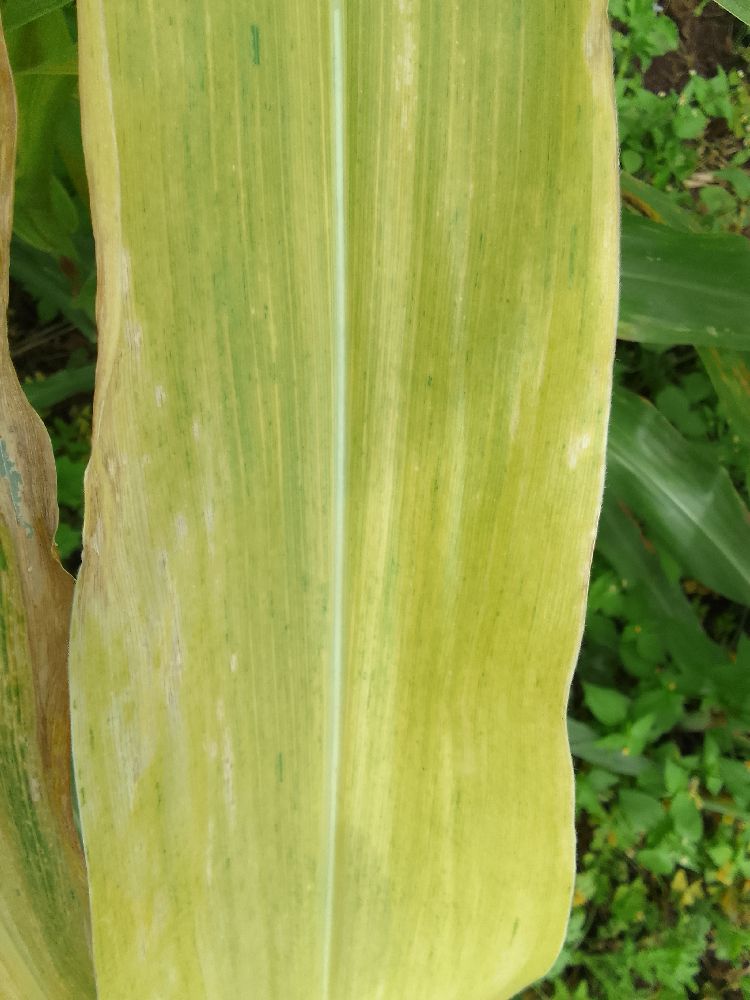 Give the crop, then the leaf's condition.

maize, maize lethal necrosis
